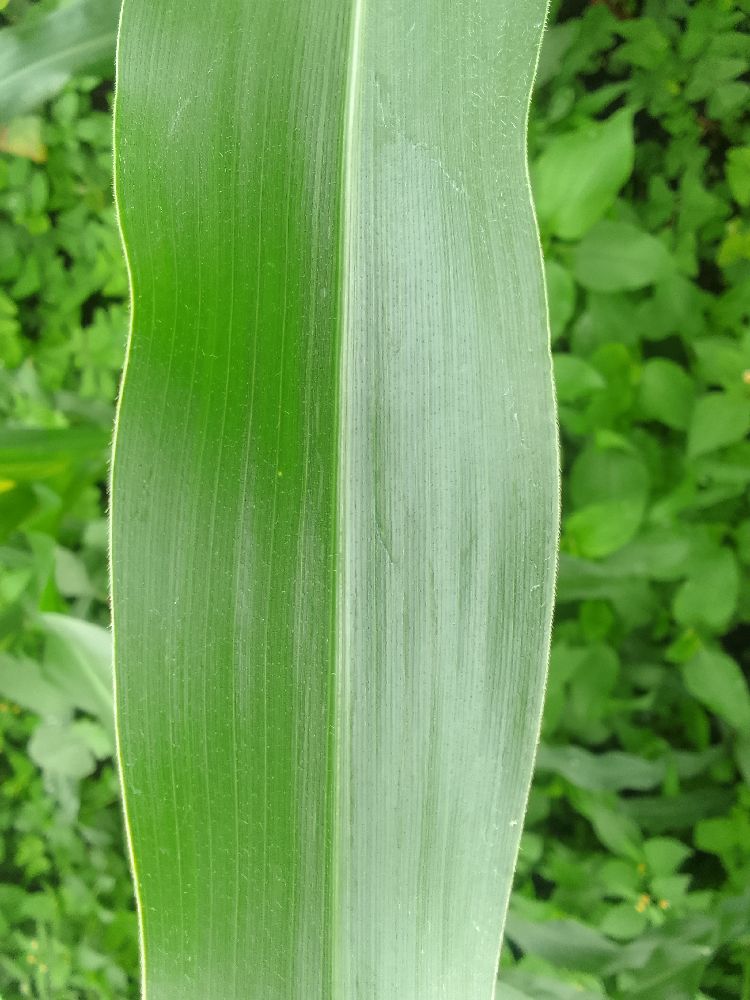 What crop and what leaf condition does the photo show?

maize, healthy
